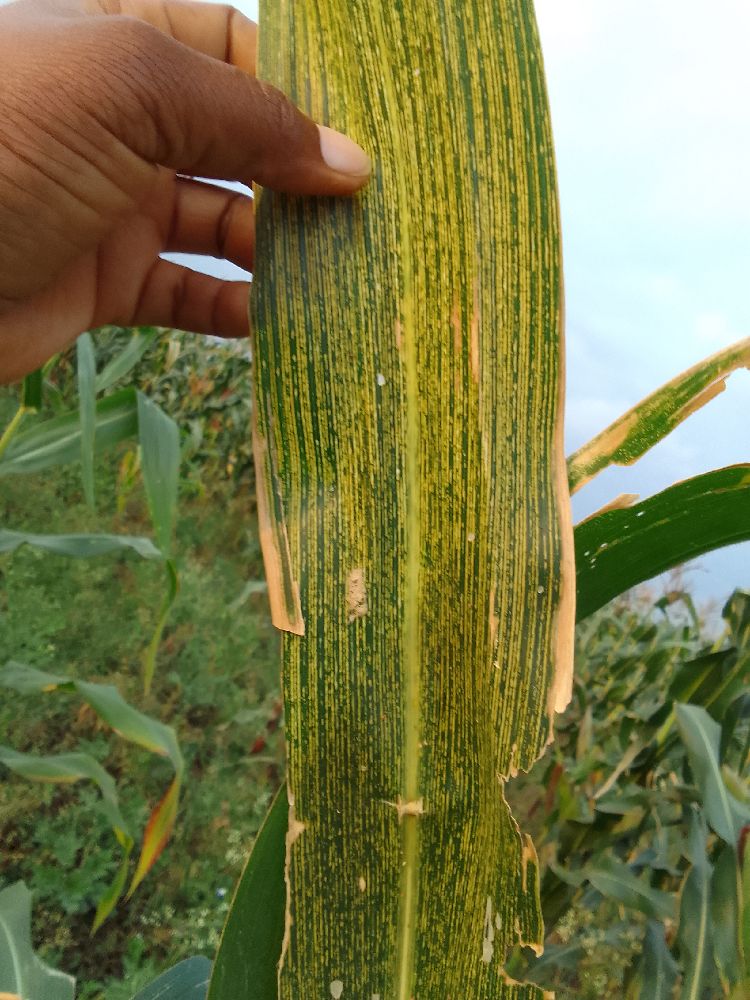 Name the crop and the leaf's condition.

maize, maize streak virus
